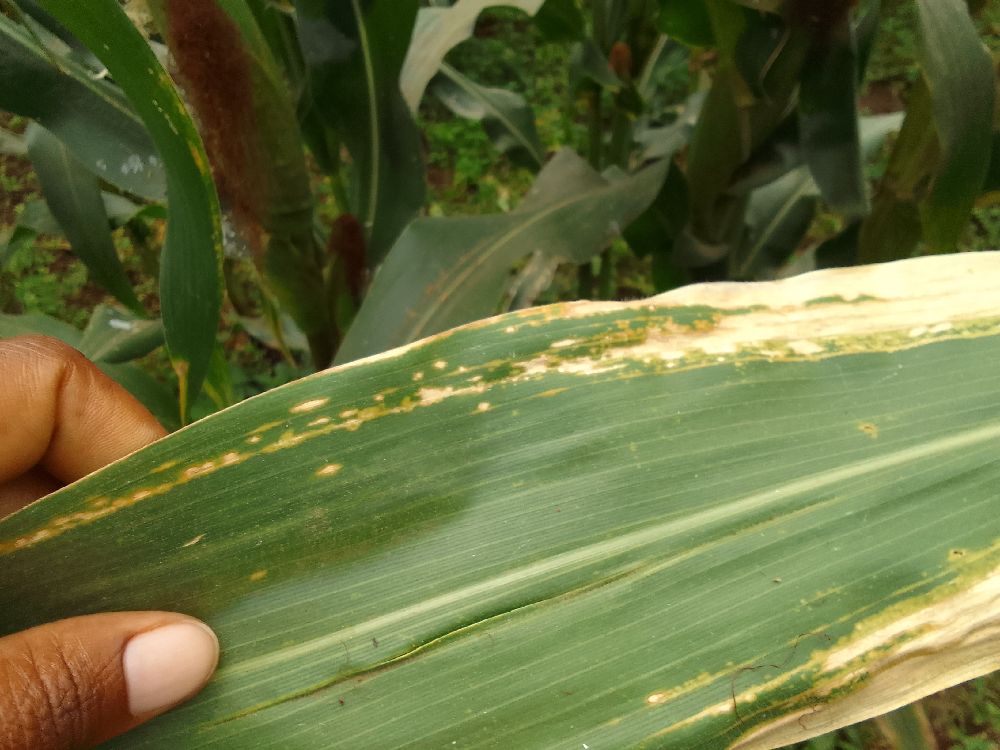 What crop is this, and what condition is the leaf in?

maize, maize lethal necrosis
